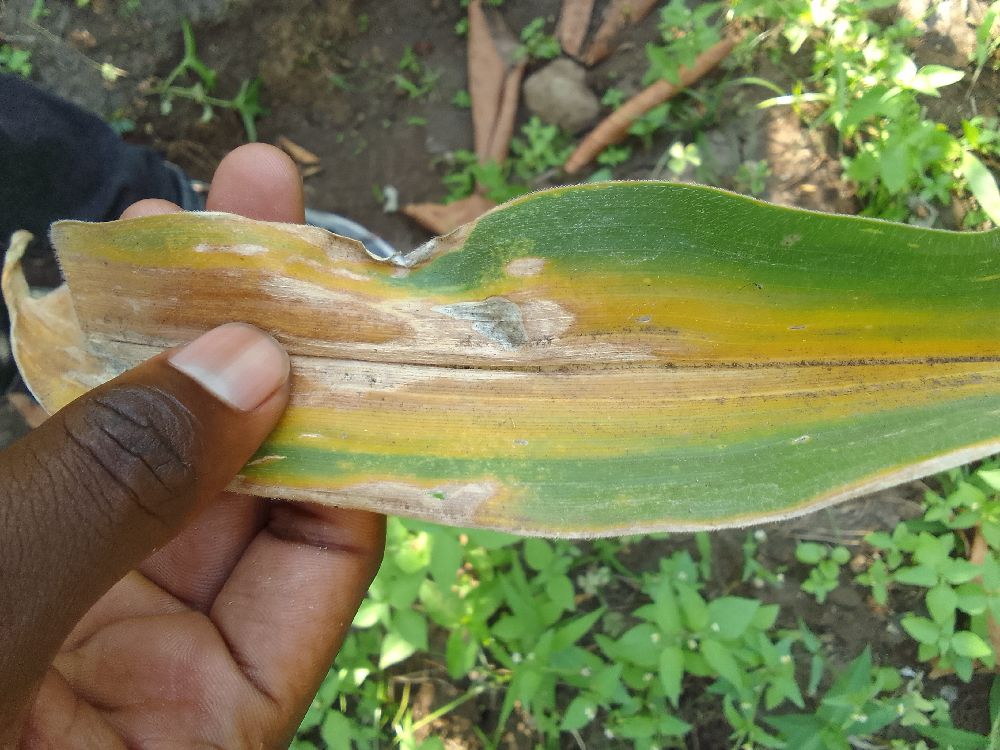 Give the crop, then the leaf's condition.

maize, maize lethal necrosis
